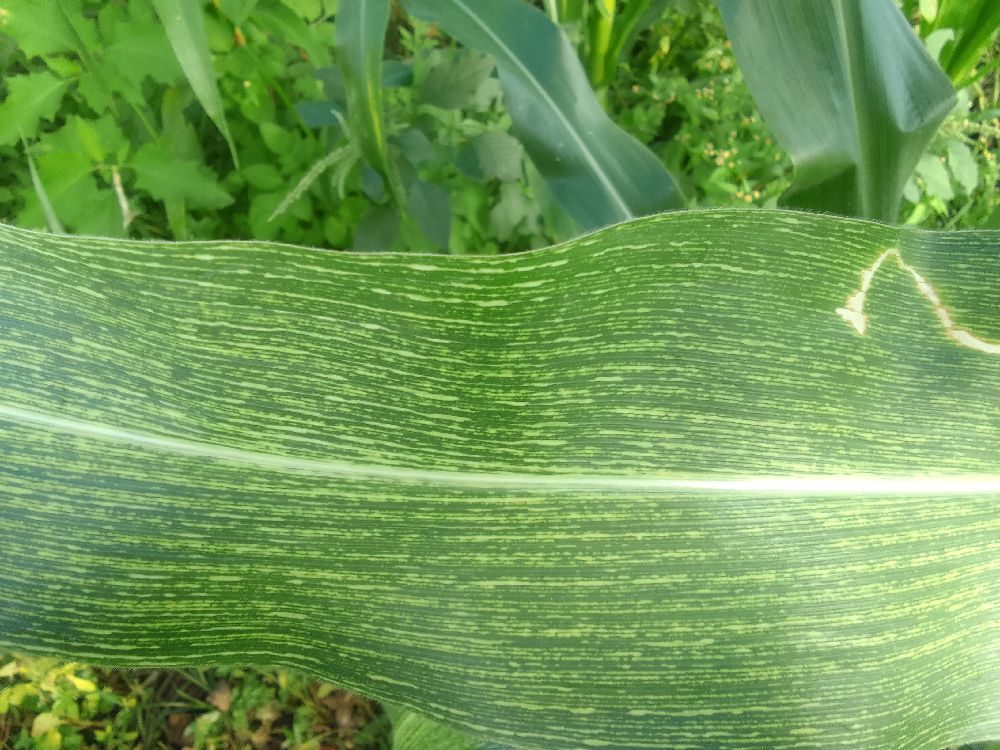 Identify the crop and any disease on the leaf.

maize, maize streak virus
